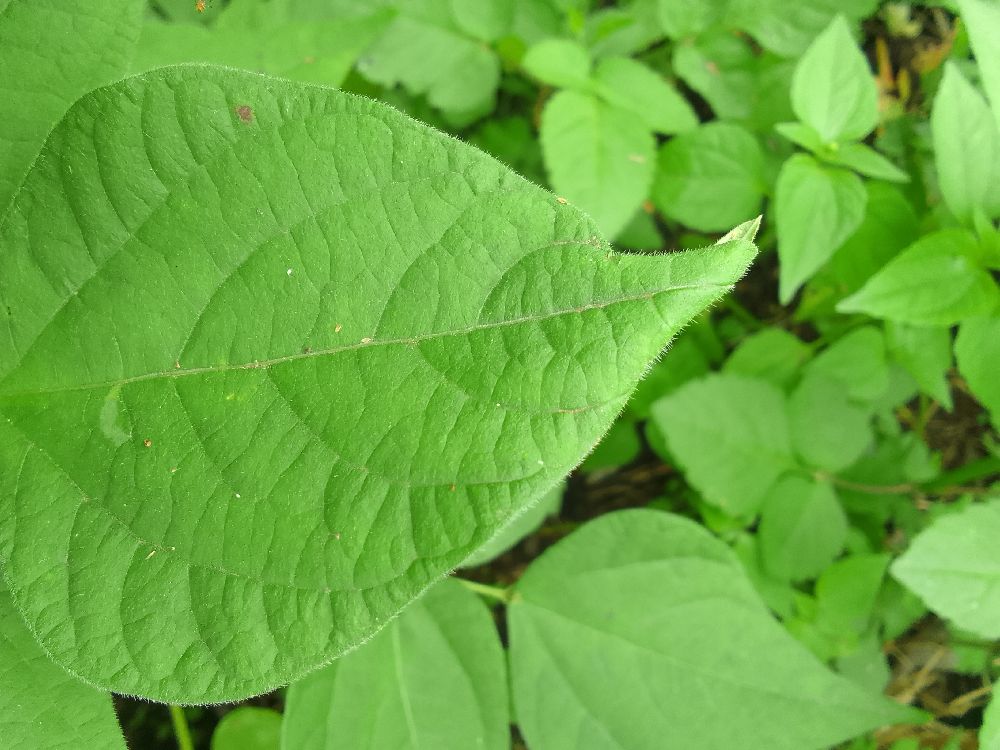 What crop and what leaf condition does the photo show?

common bean, healthy
